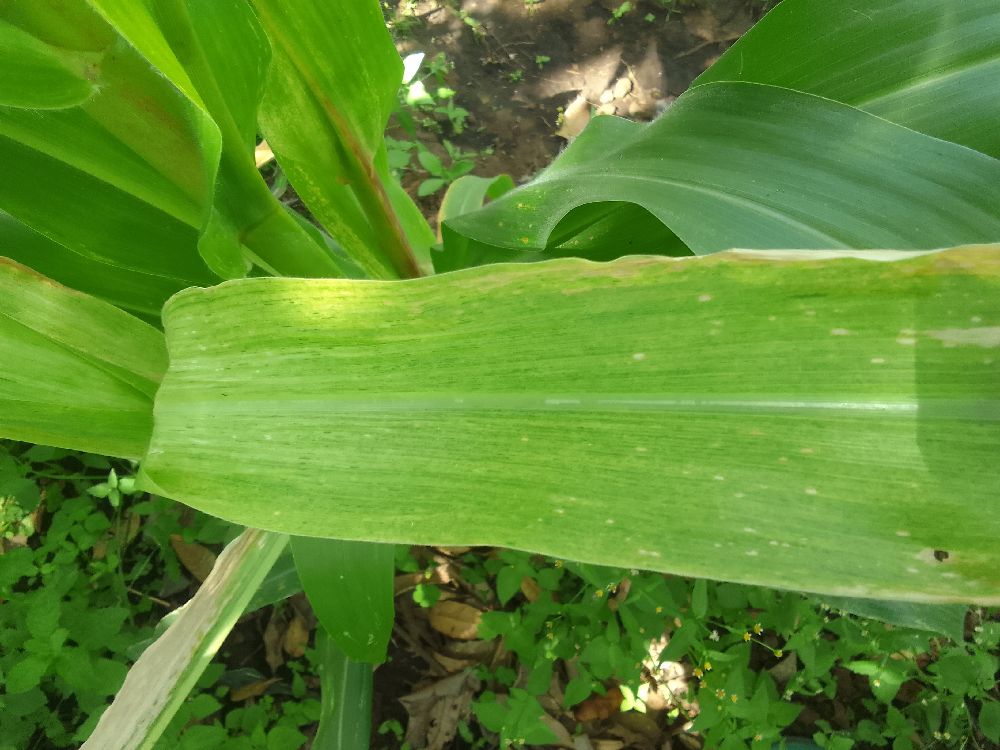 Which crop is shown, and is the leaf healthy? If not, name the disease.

maize, maize lethal necrosis
